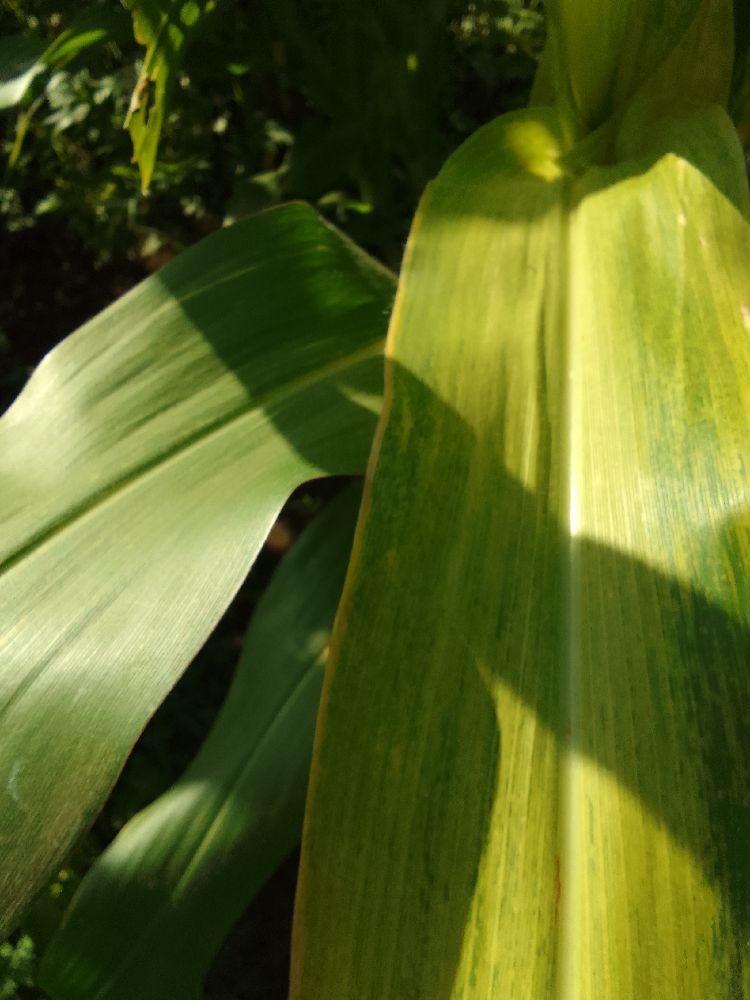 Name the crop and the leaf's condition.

maize, maize lethal necrosis
